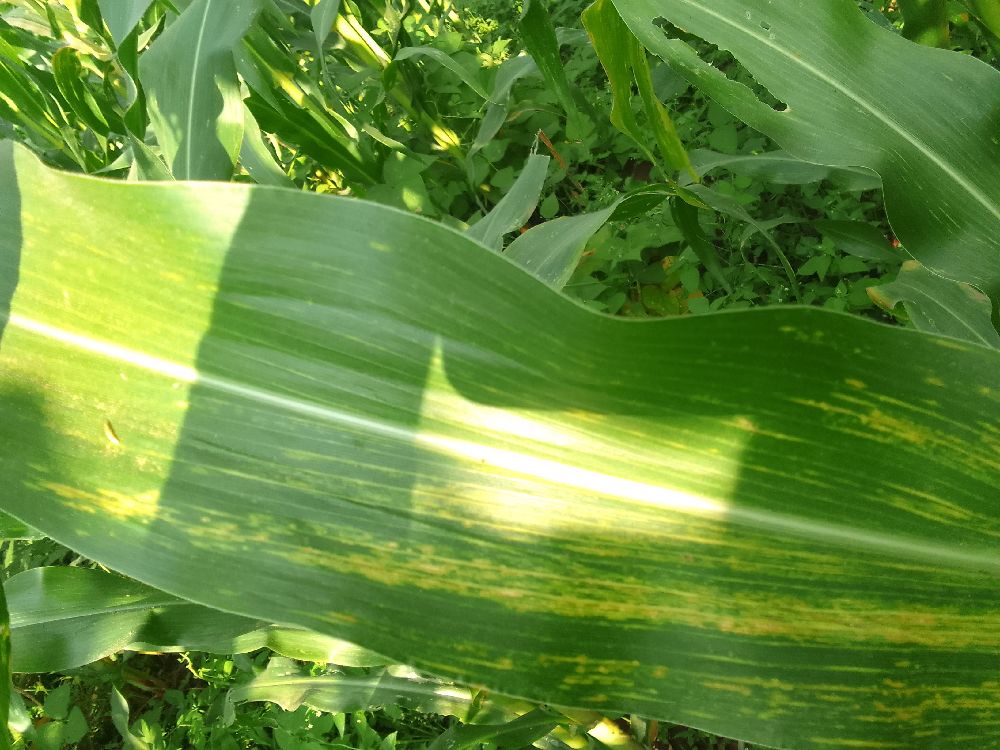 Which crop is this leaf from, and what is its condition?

maize, maize lethal necrosis
